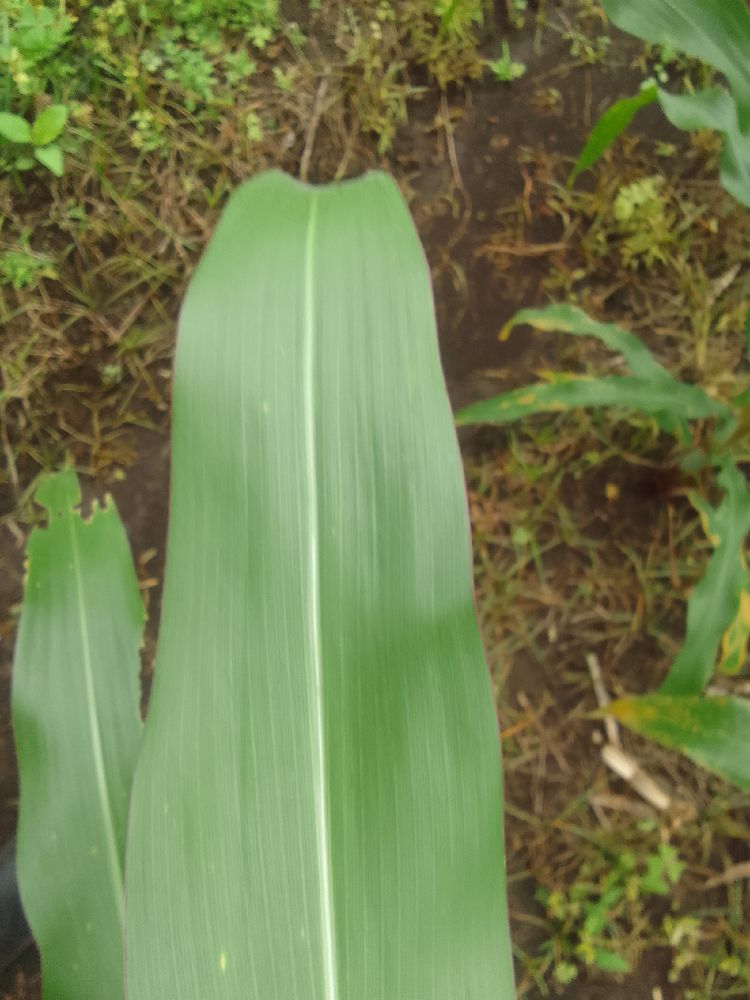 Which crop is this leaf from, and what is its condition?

maize, healthy
